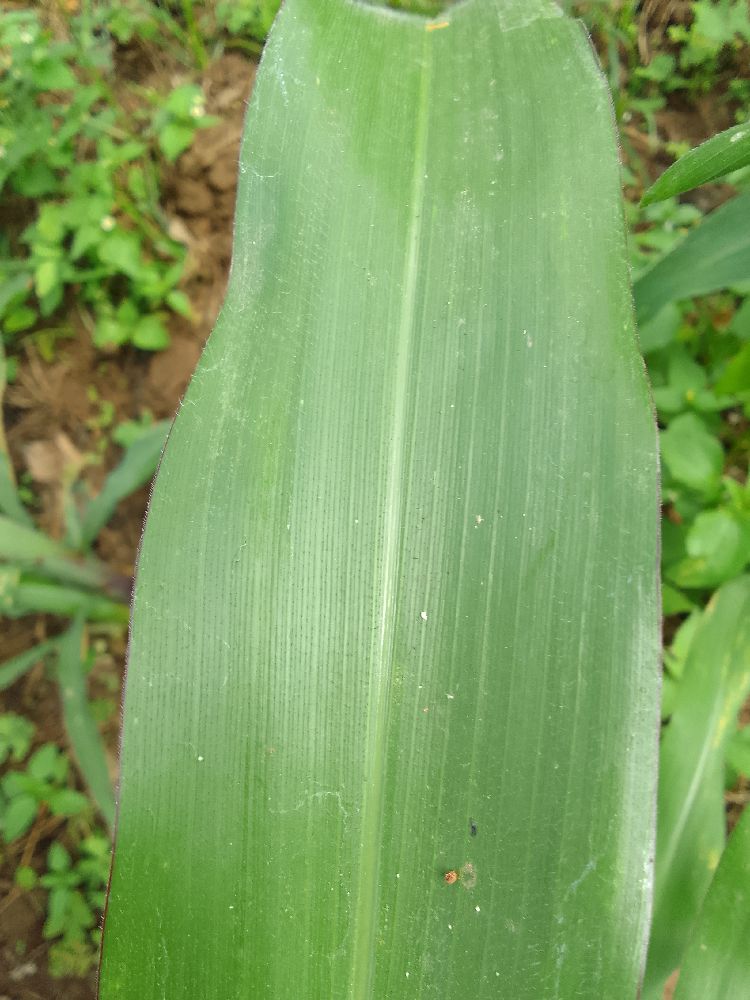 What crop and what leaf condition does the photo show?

maize, healthy
